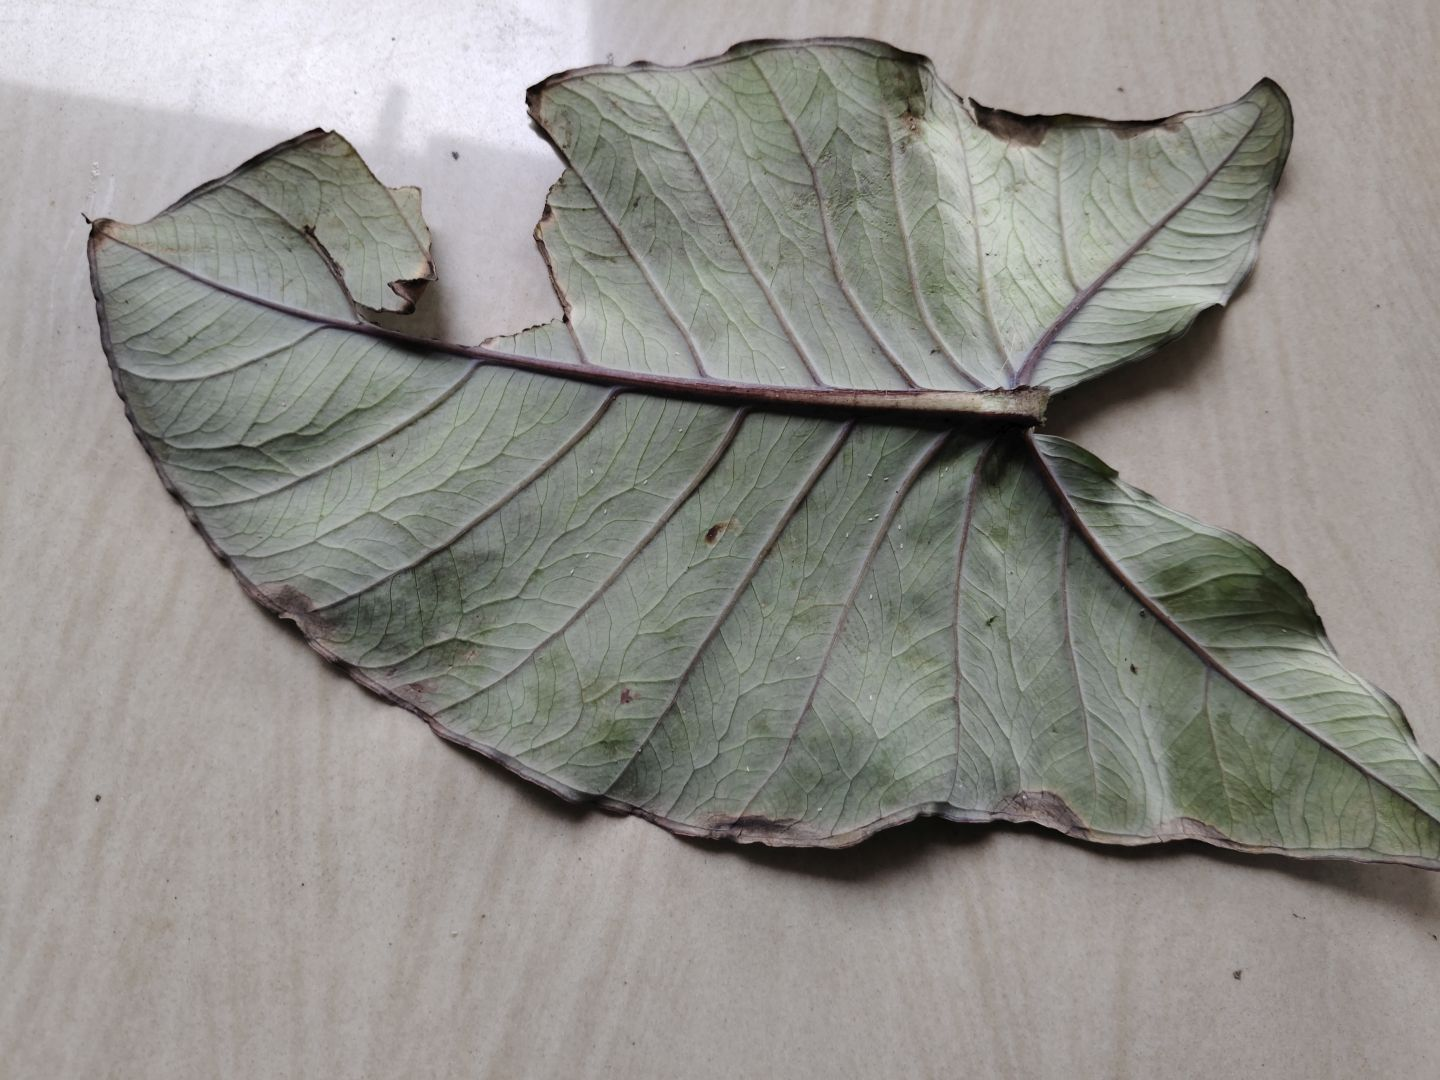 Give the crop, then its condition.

taro, leaf blight
